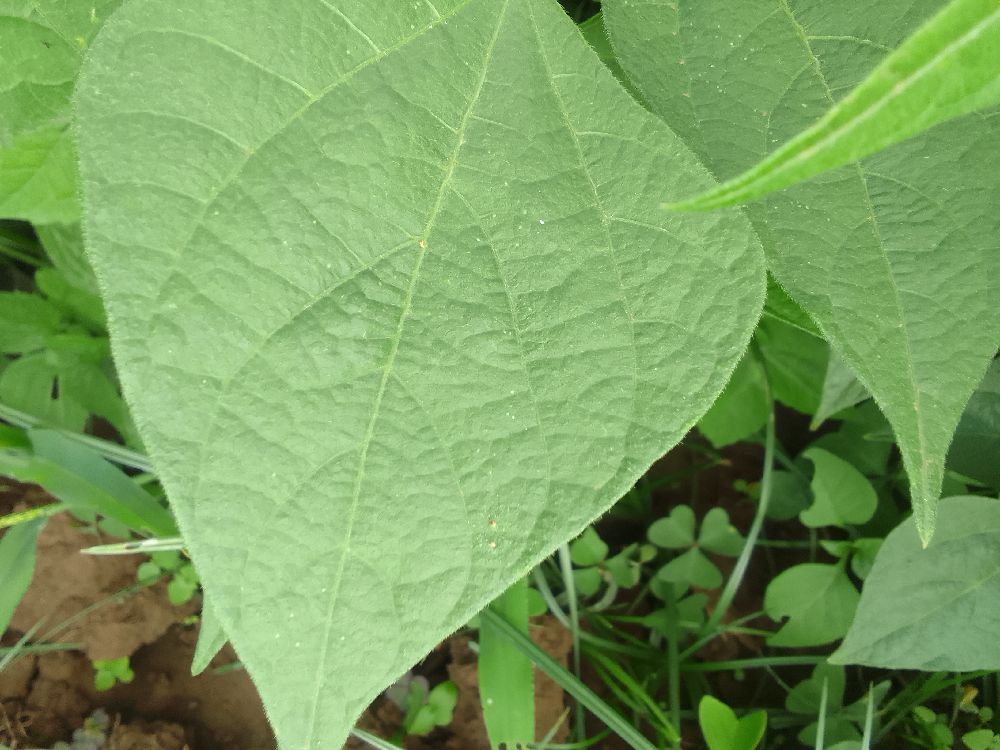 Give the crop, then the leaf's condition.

common bean, healthy
